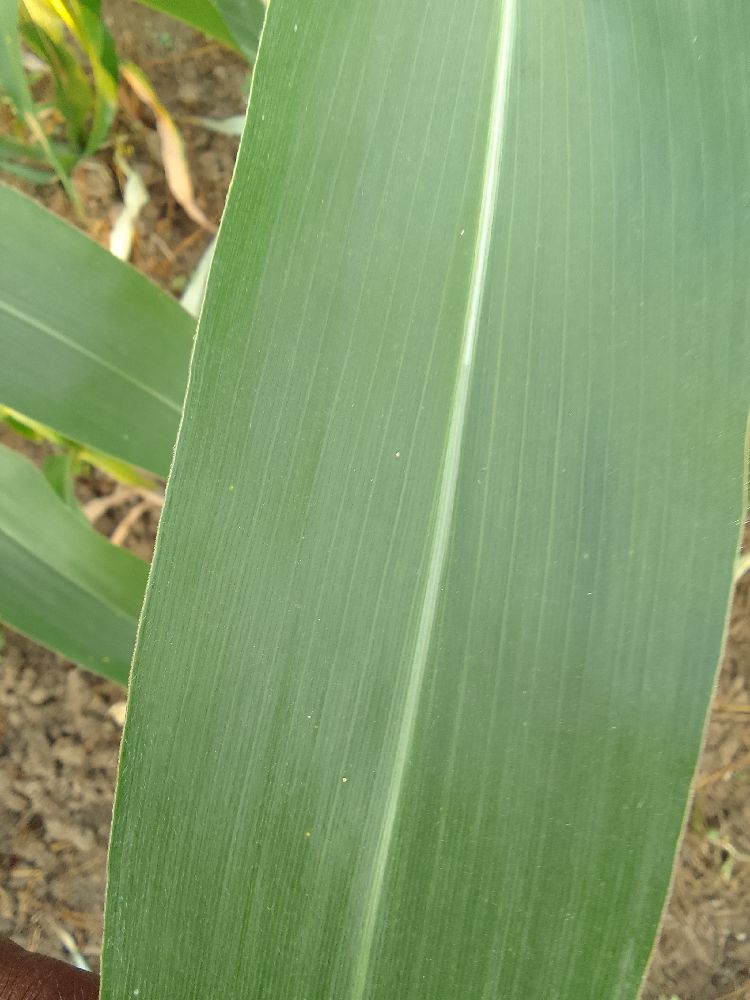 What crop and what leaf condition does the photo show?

maize, healthy
